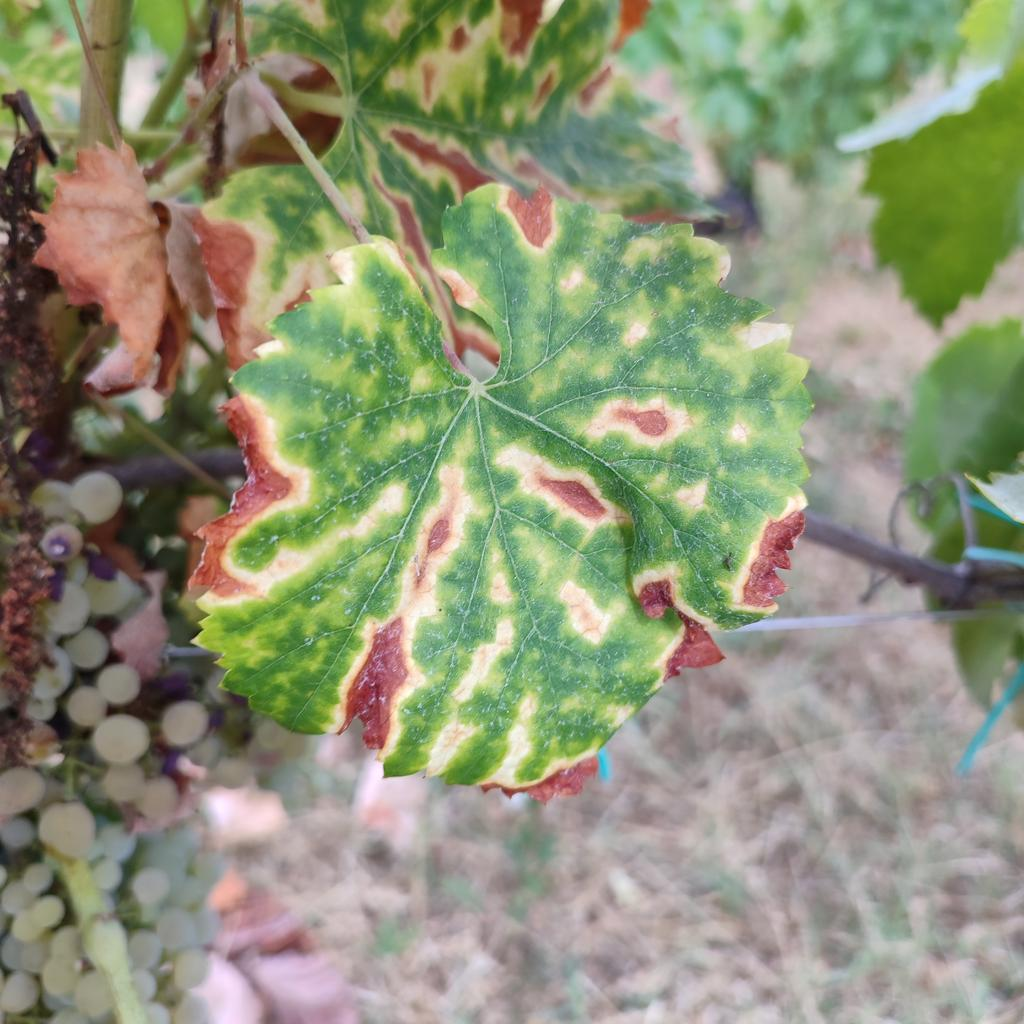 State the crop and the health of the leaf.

grapevine, esca complex
